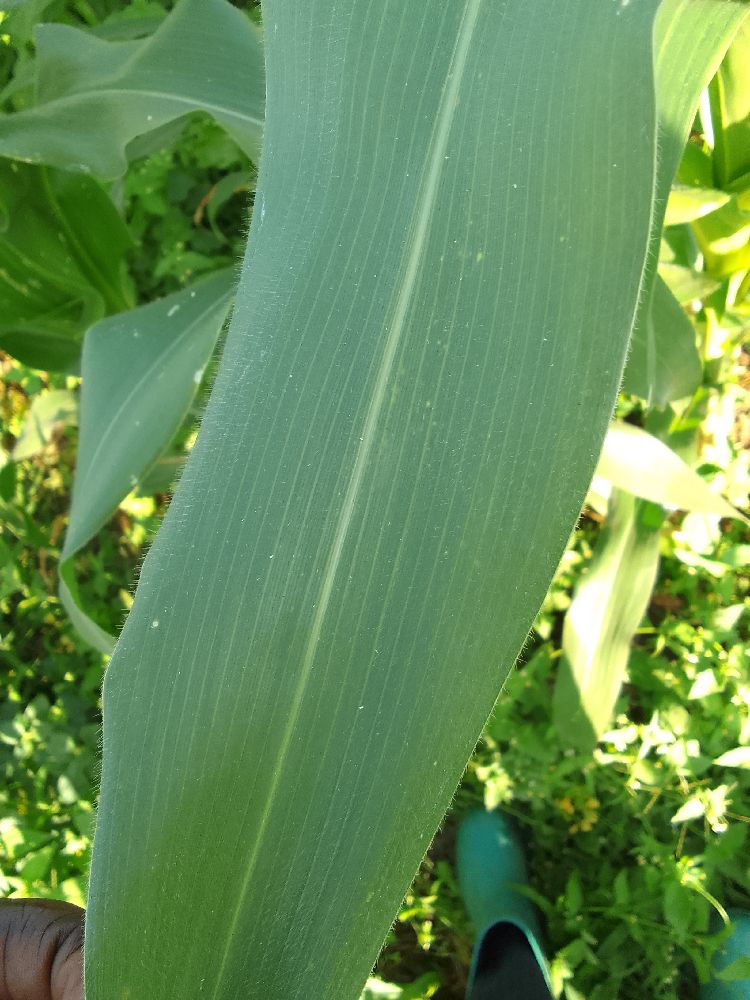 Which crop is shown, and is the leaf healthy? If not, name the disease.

maize, healthy
